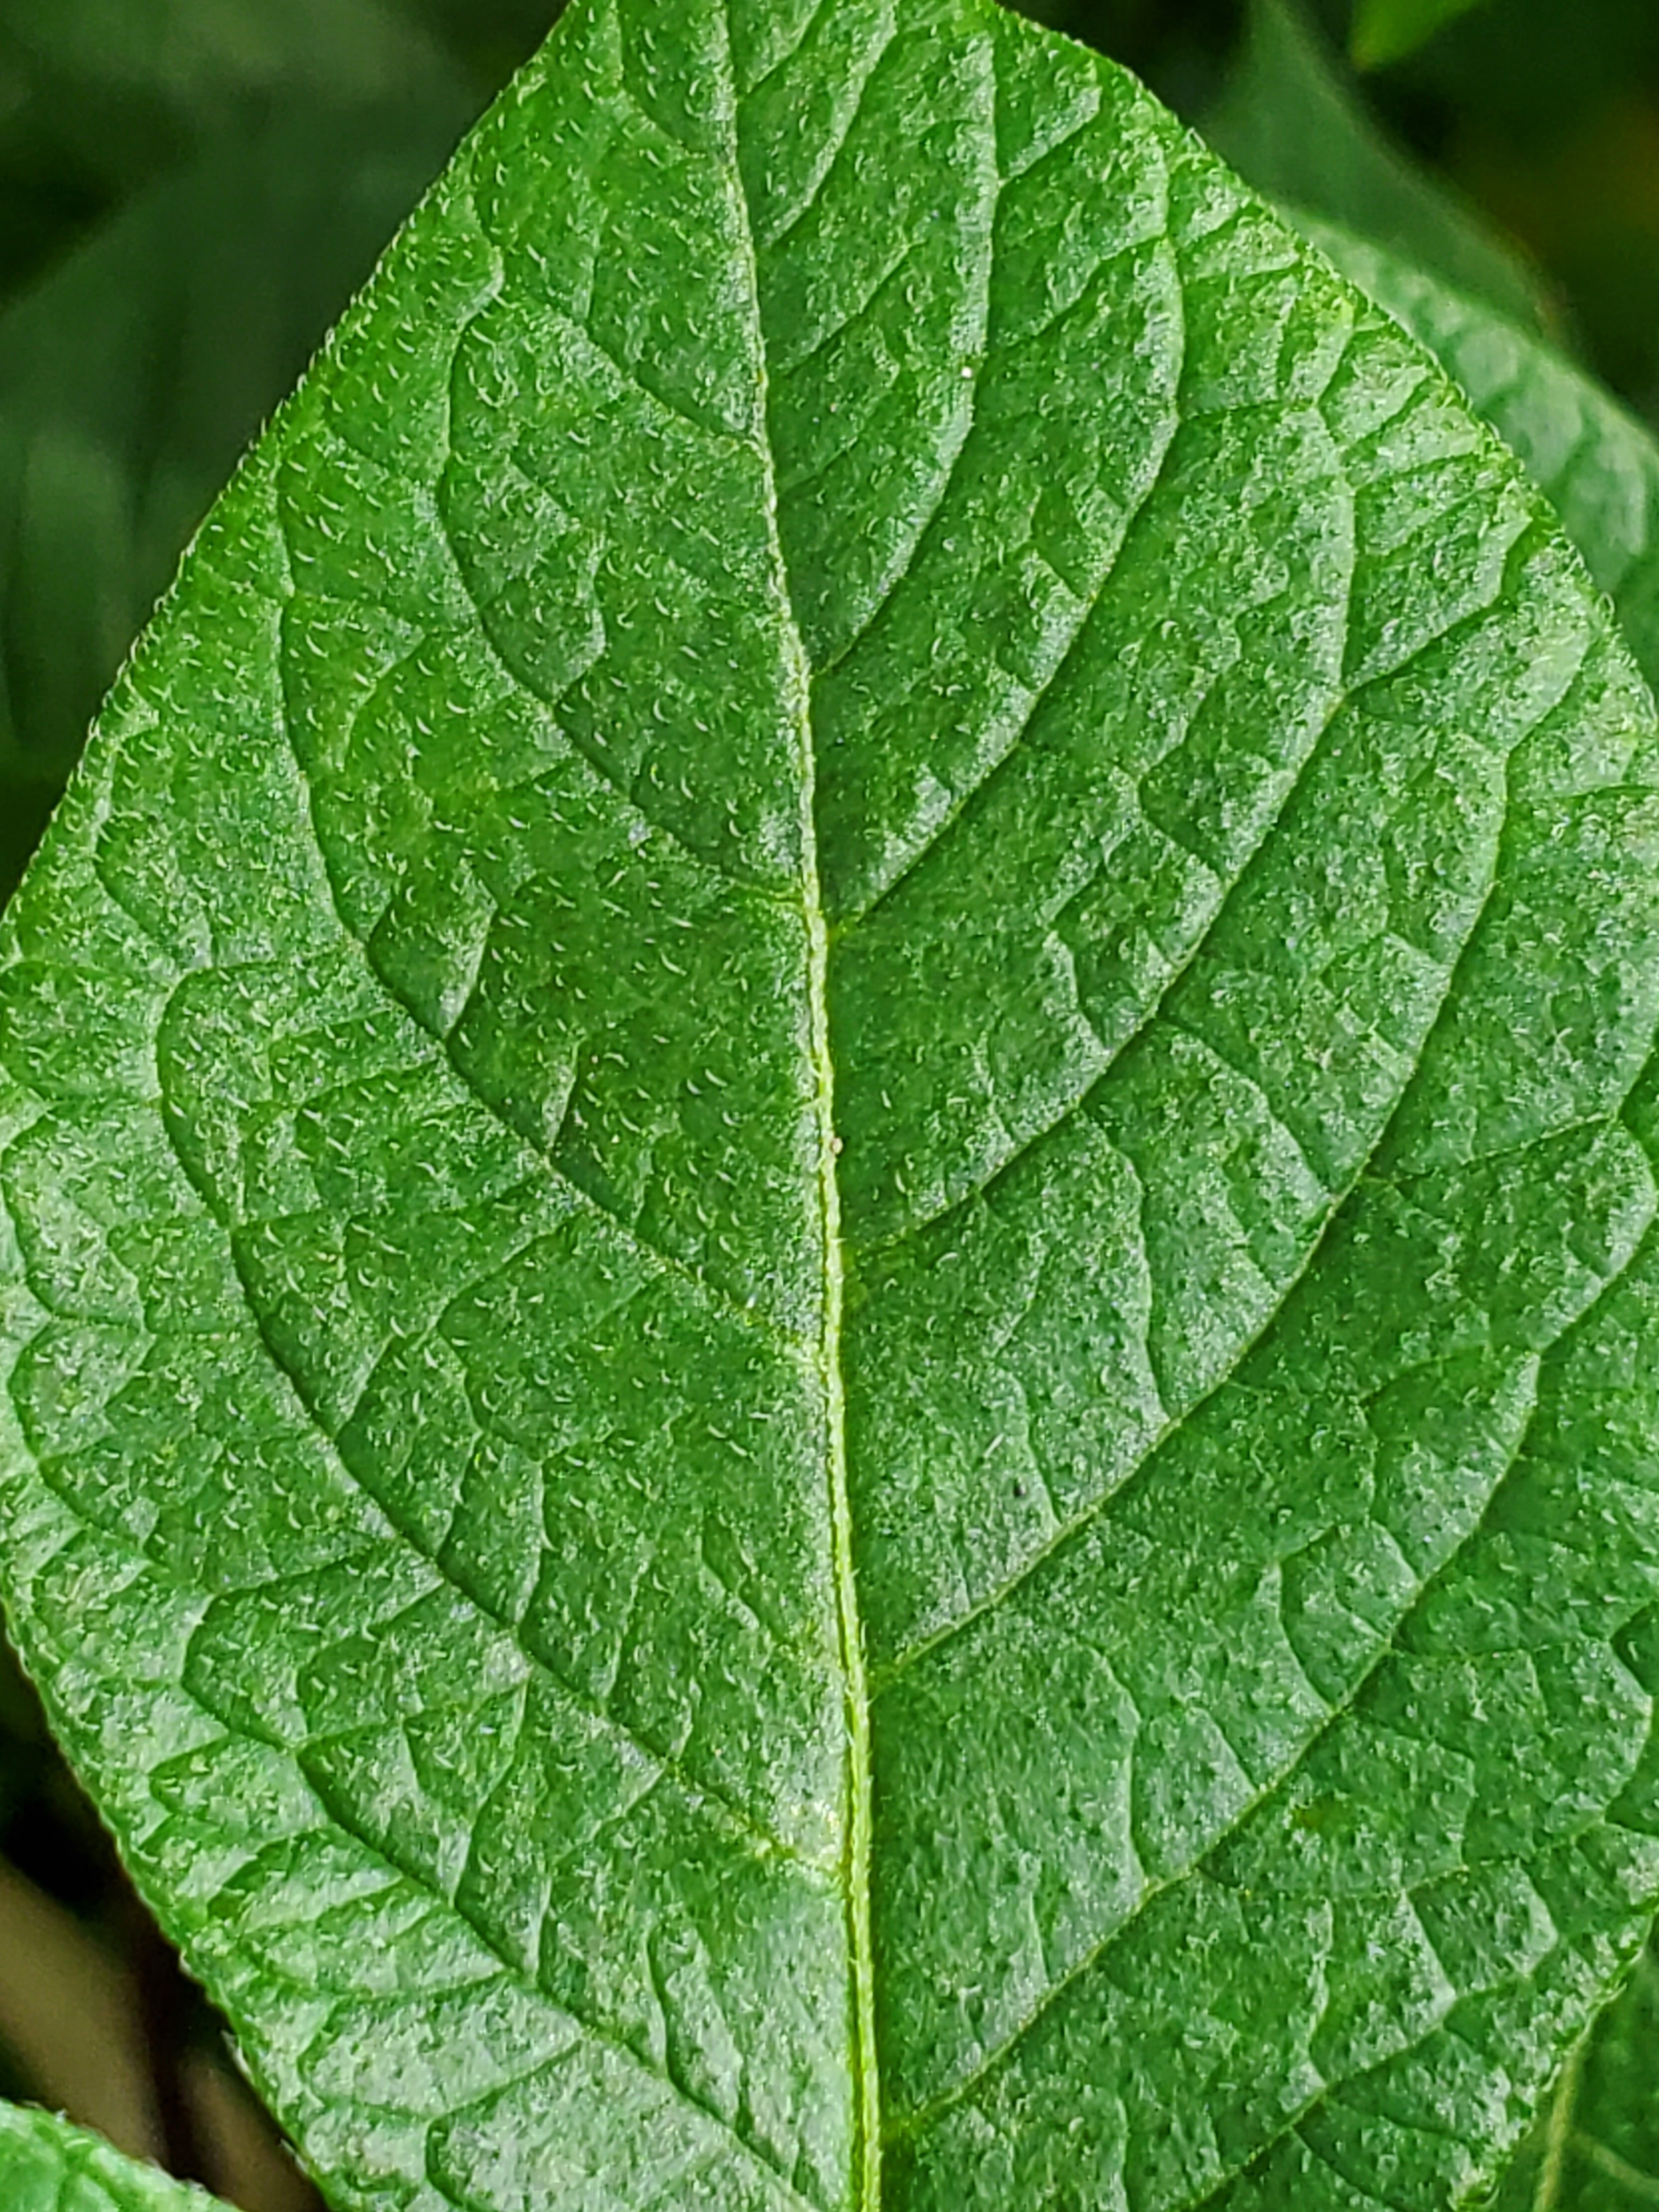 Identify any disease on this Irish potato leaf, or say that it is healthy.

healthy
